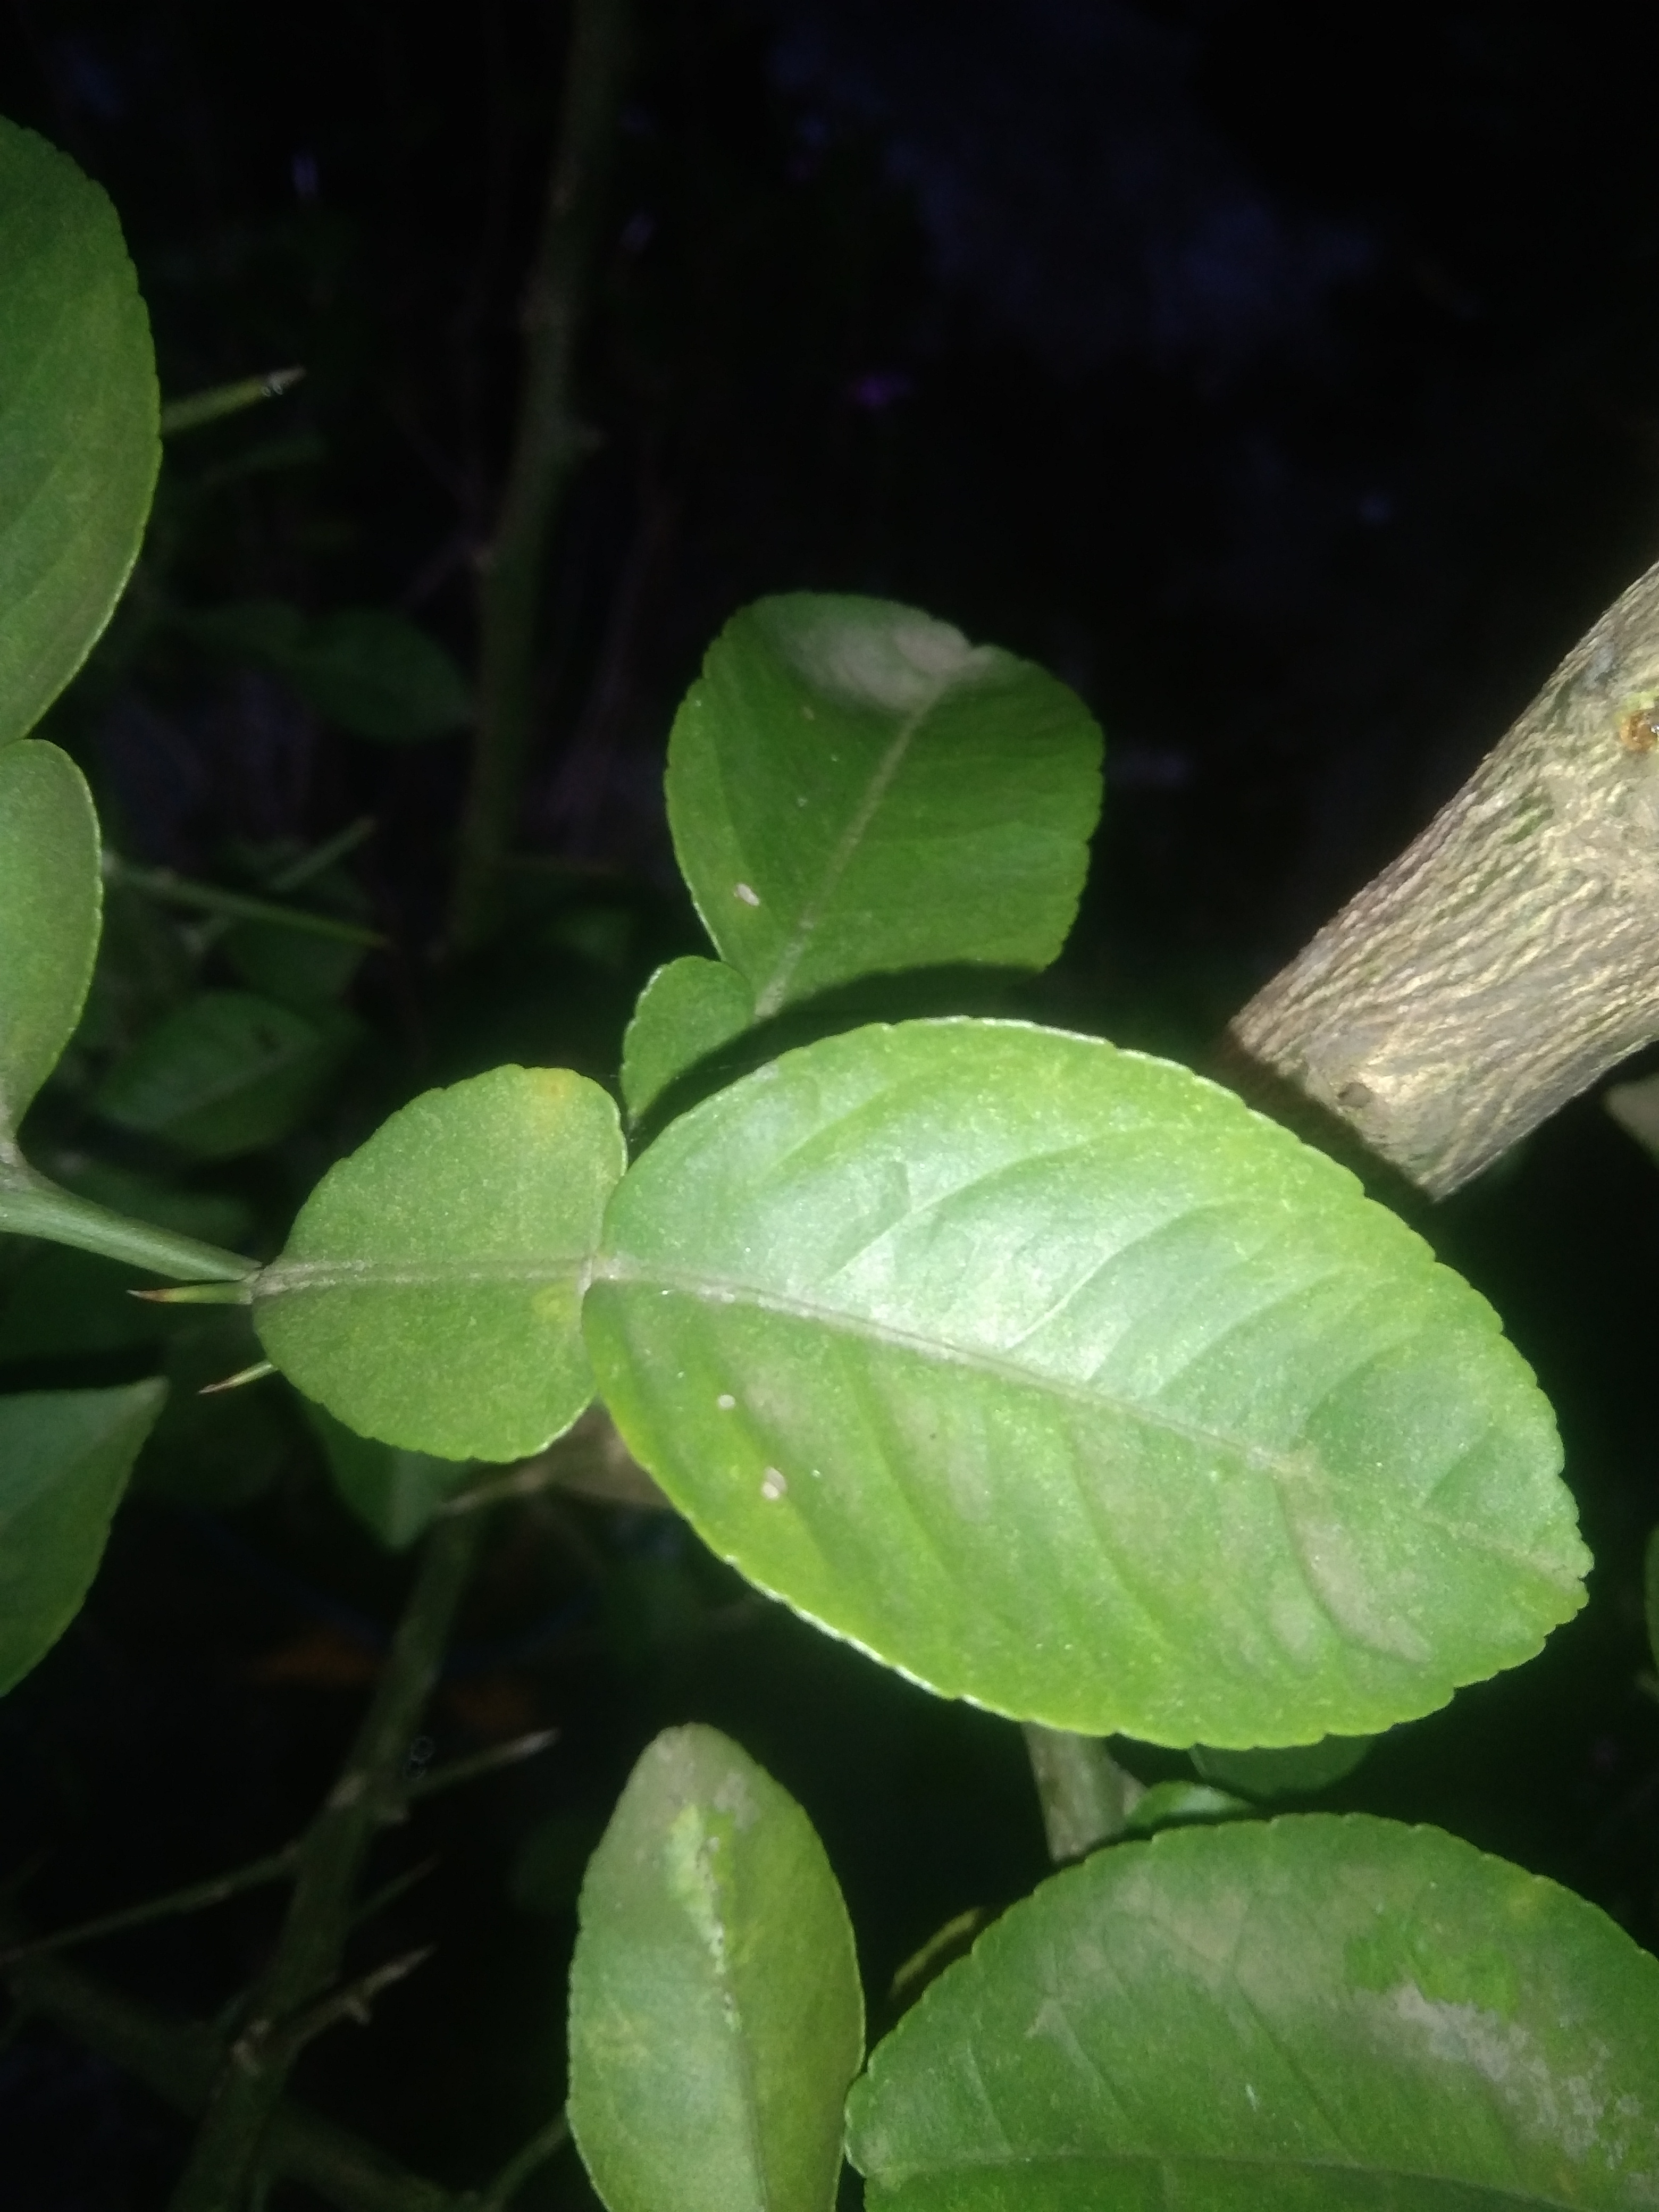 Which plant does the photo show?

lemon
